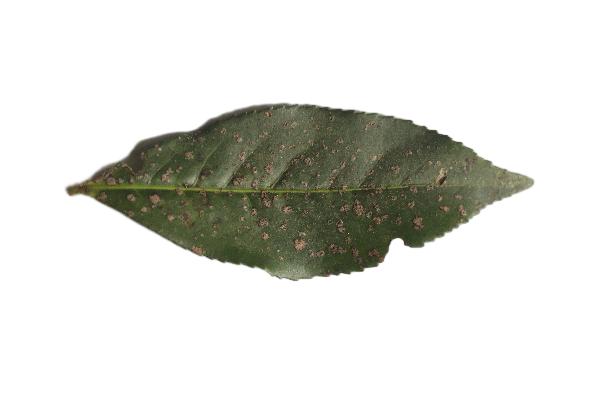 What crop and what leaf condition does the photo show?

tea, algal leaf
